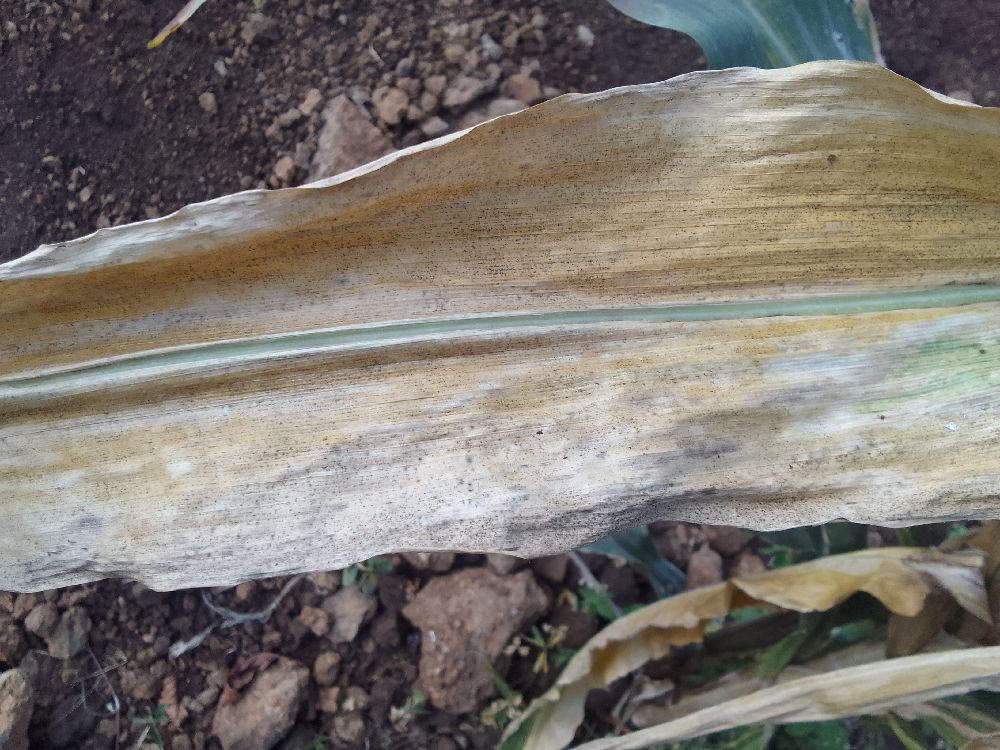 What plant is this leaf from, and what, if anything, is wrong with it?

maize, maize lethal necrosis
